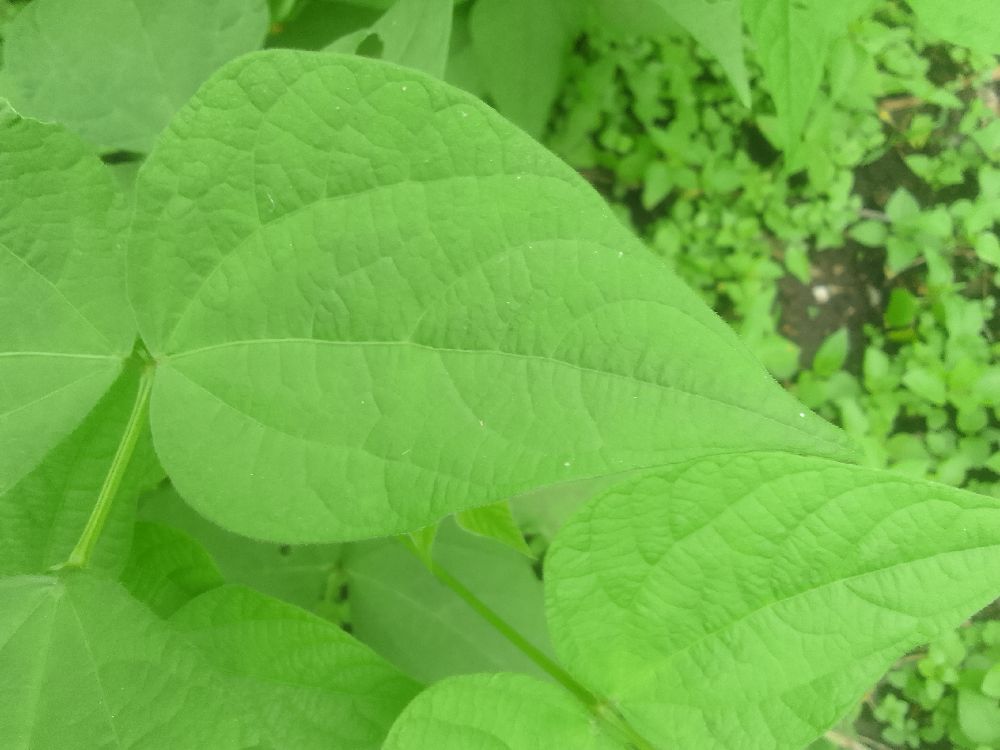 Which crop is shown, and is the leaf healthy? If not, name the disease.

common bean, healthy
